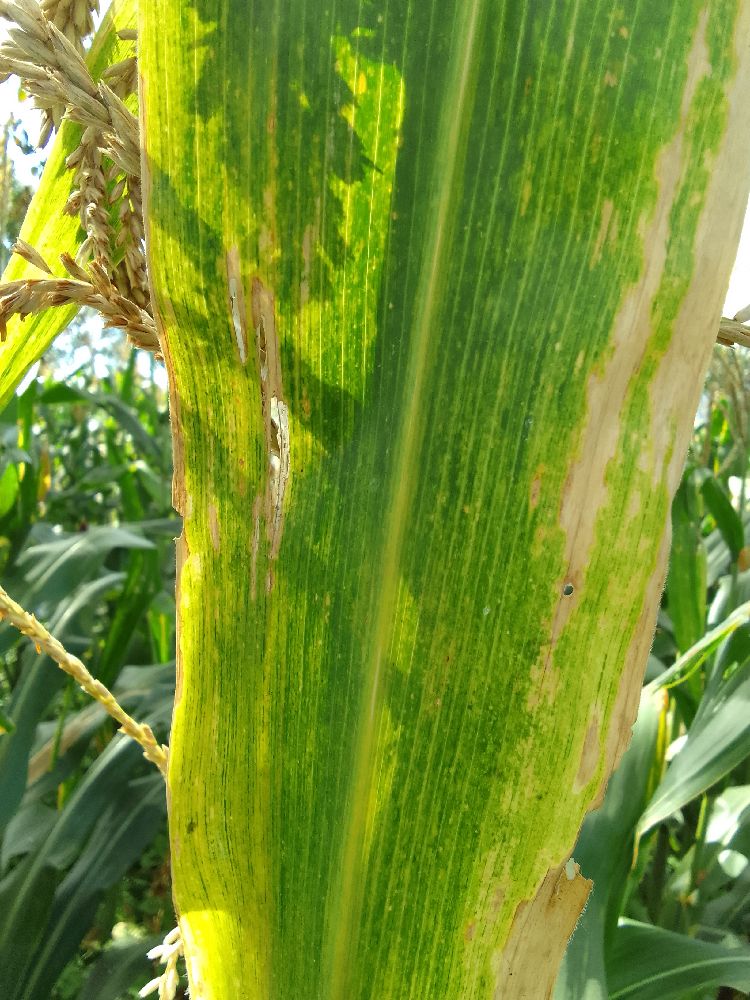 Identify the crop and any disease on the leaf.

maize, maize lethal necrosis
